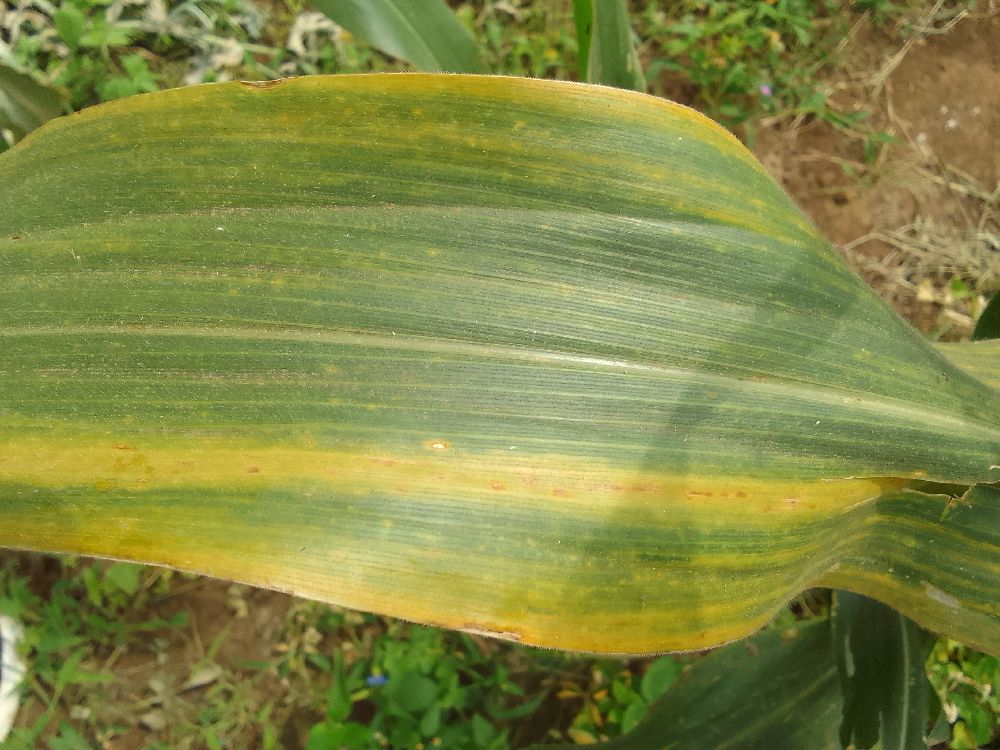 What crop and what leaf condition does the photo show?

maize, maize lethal necrosis
